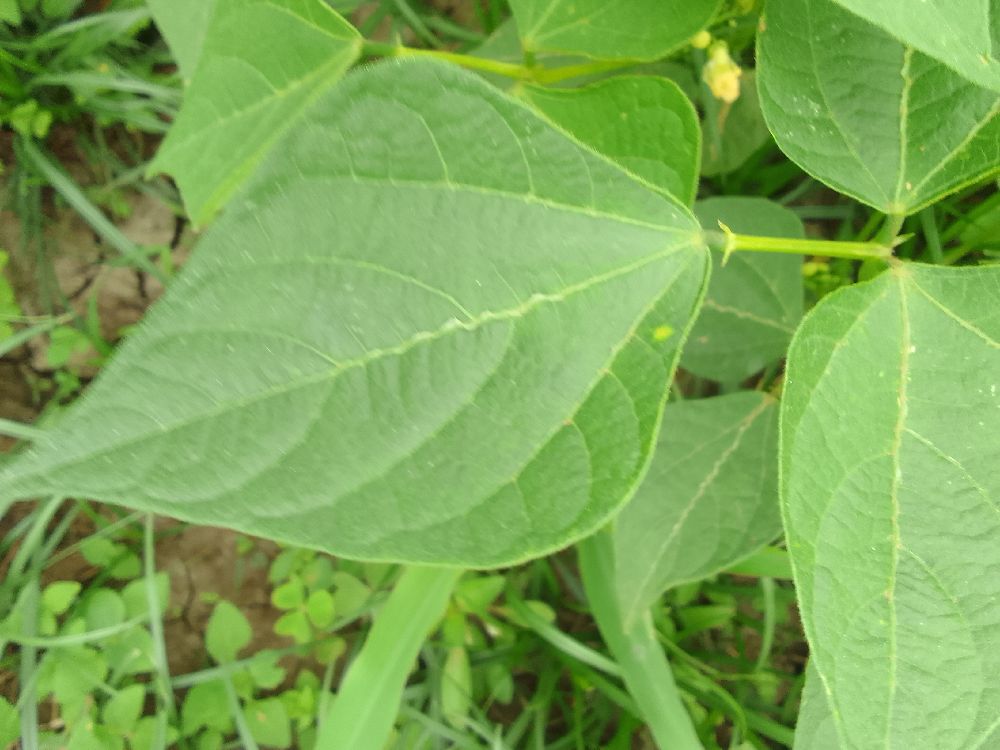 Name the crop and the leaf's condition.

common bean, healthy
